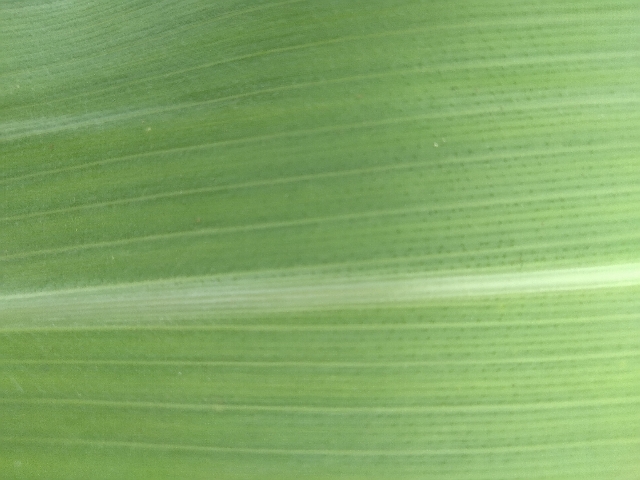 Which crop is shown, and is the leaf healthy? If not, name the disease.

maize, healthy
